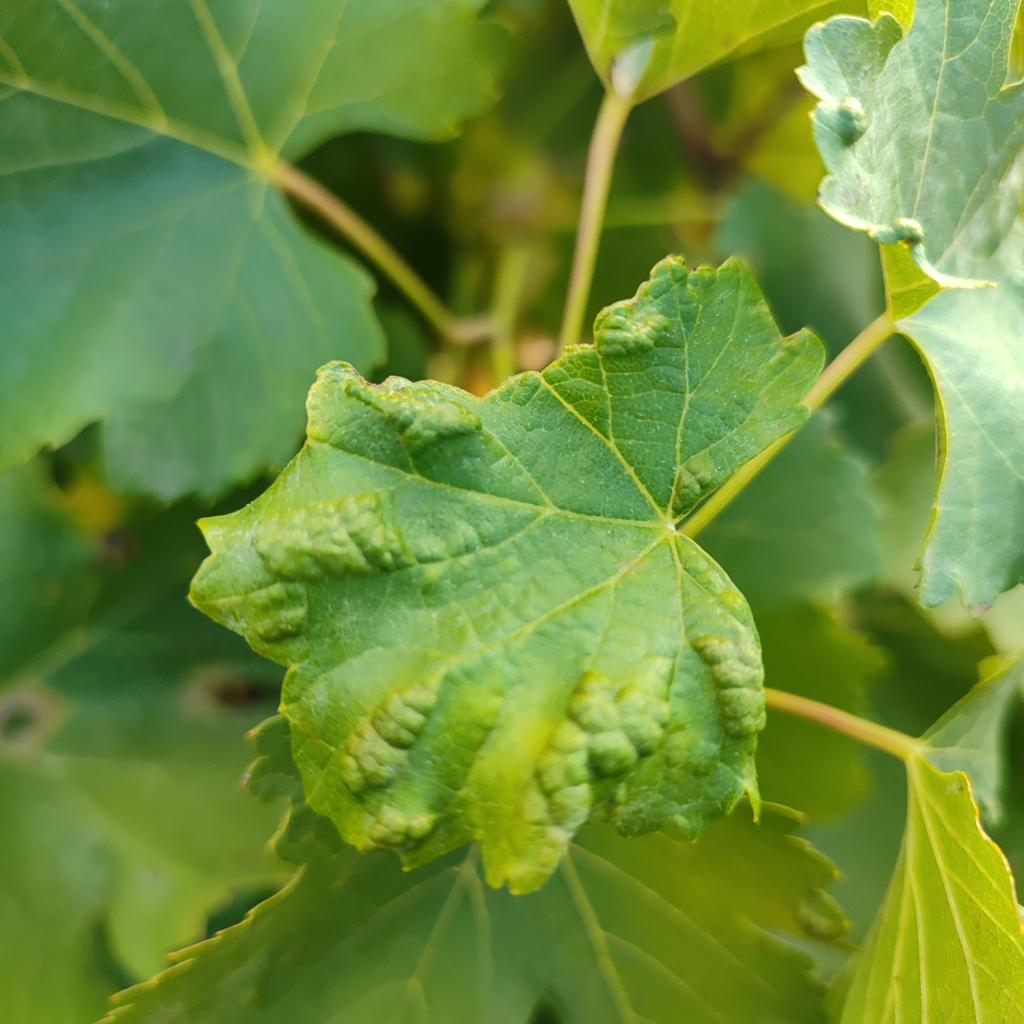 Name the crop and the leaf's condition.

grapevine, erineum mite
